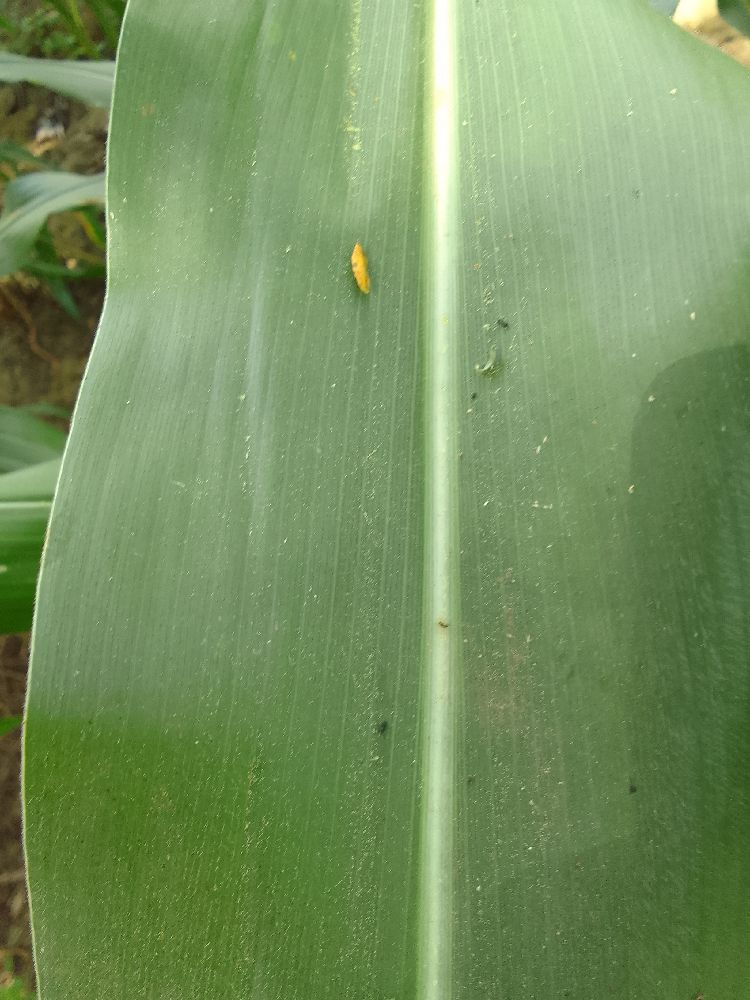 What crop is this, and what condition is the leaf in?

maize, healthy
